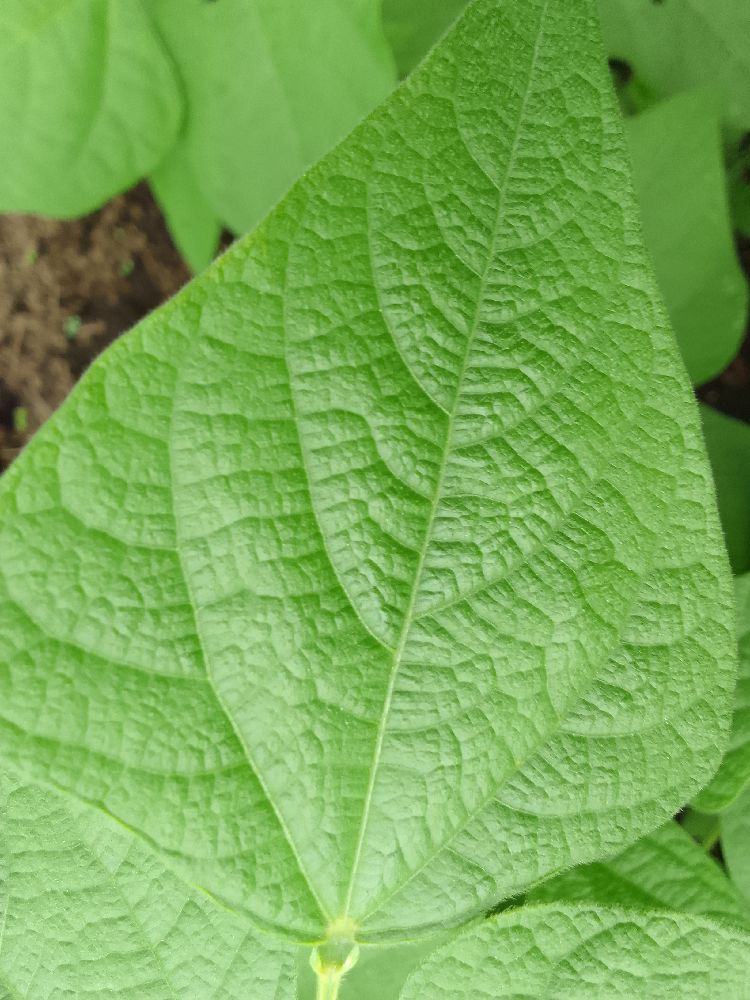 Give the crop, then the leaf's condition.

common bean, healthy
